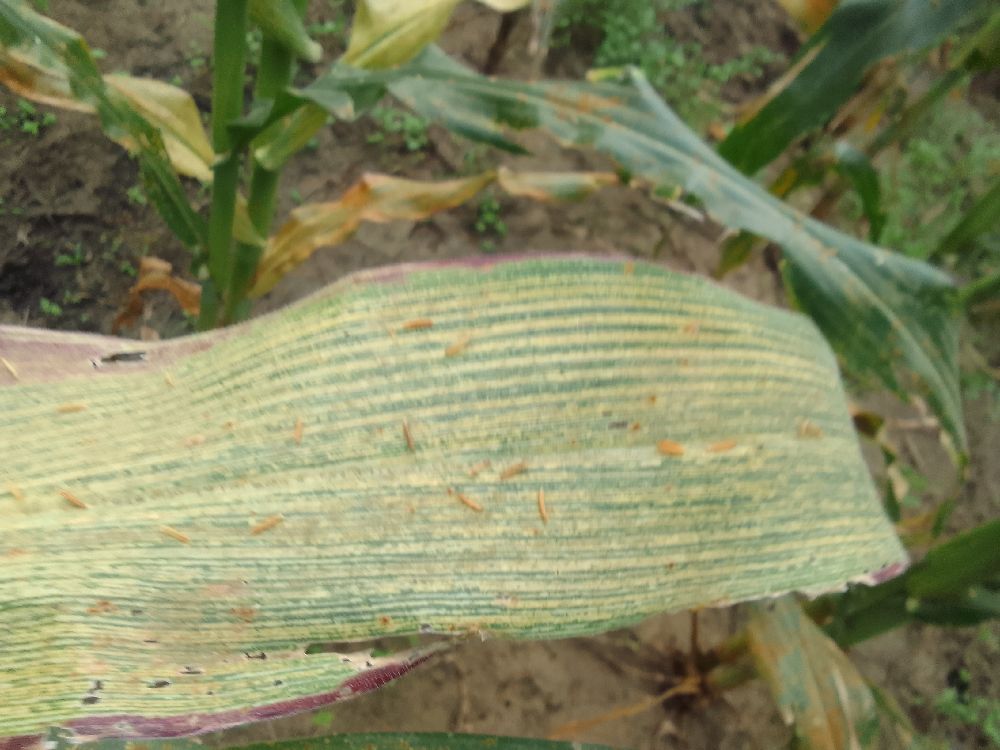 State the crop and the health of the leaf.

maize, maize streak virus
